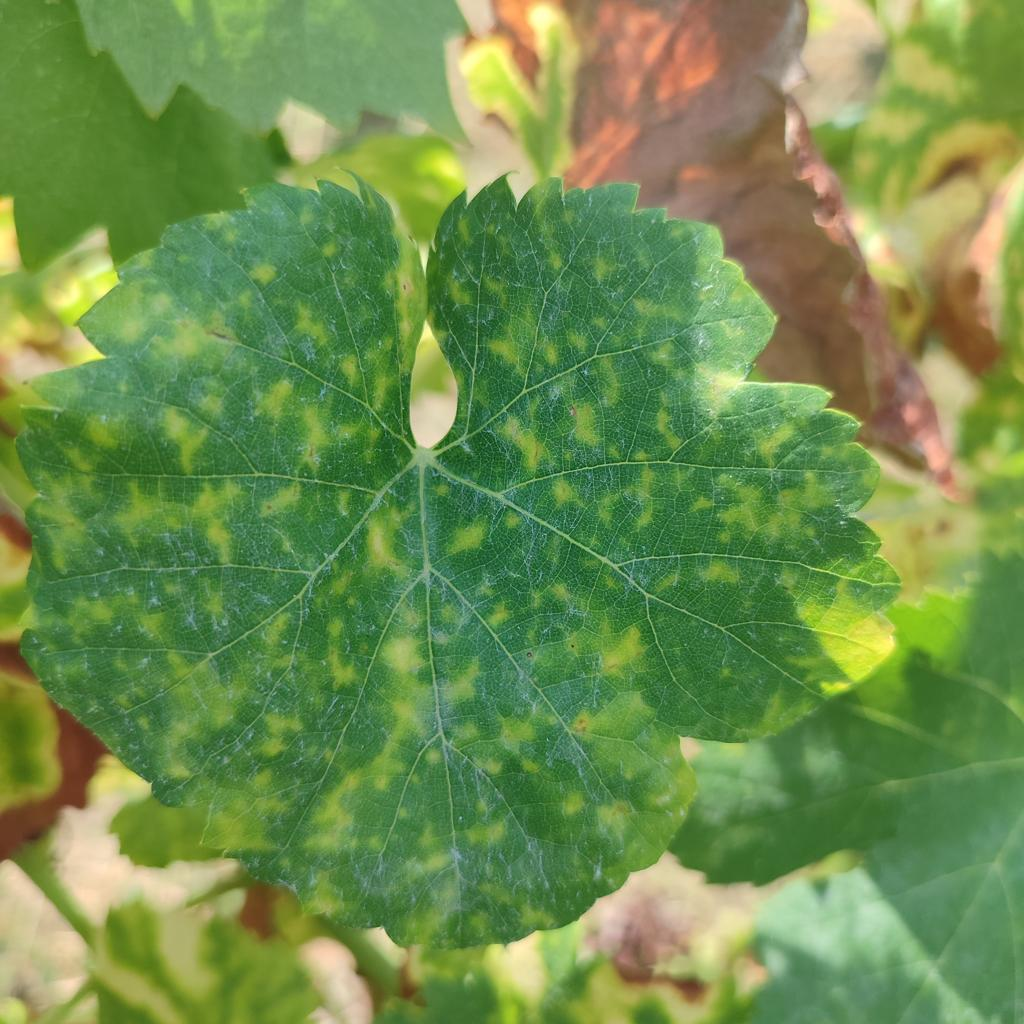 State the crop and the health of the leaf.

grapevine, esca complex
